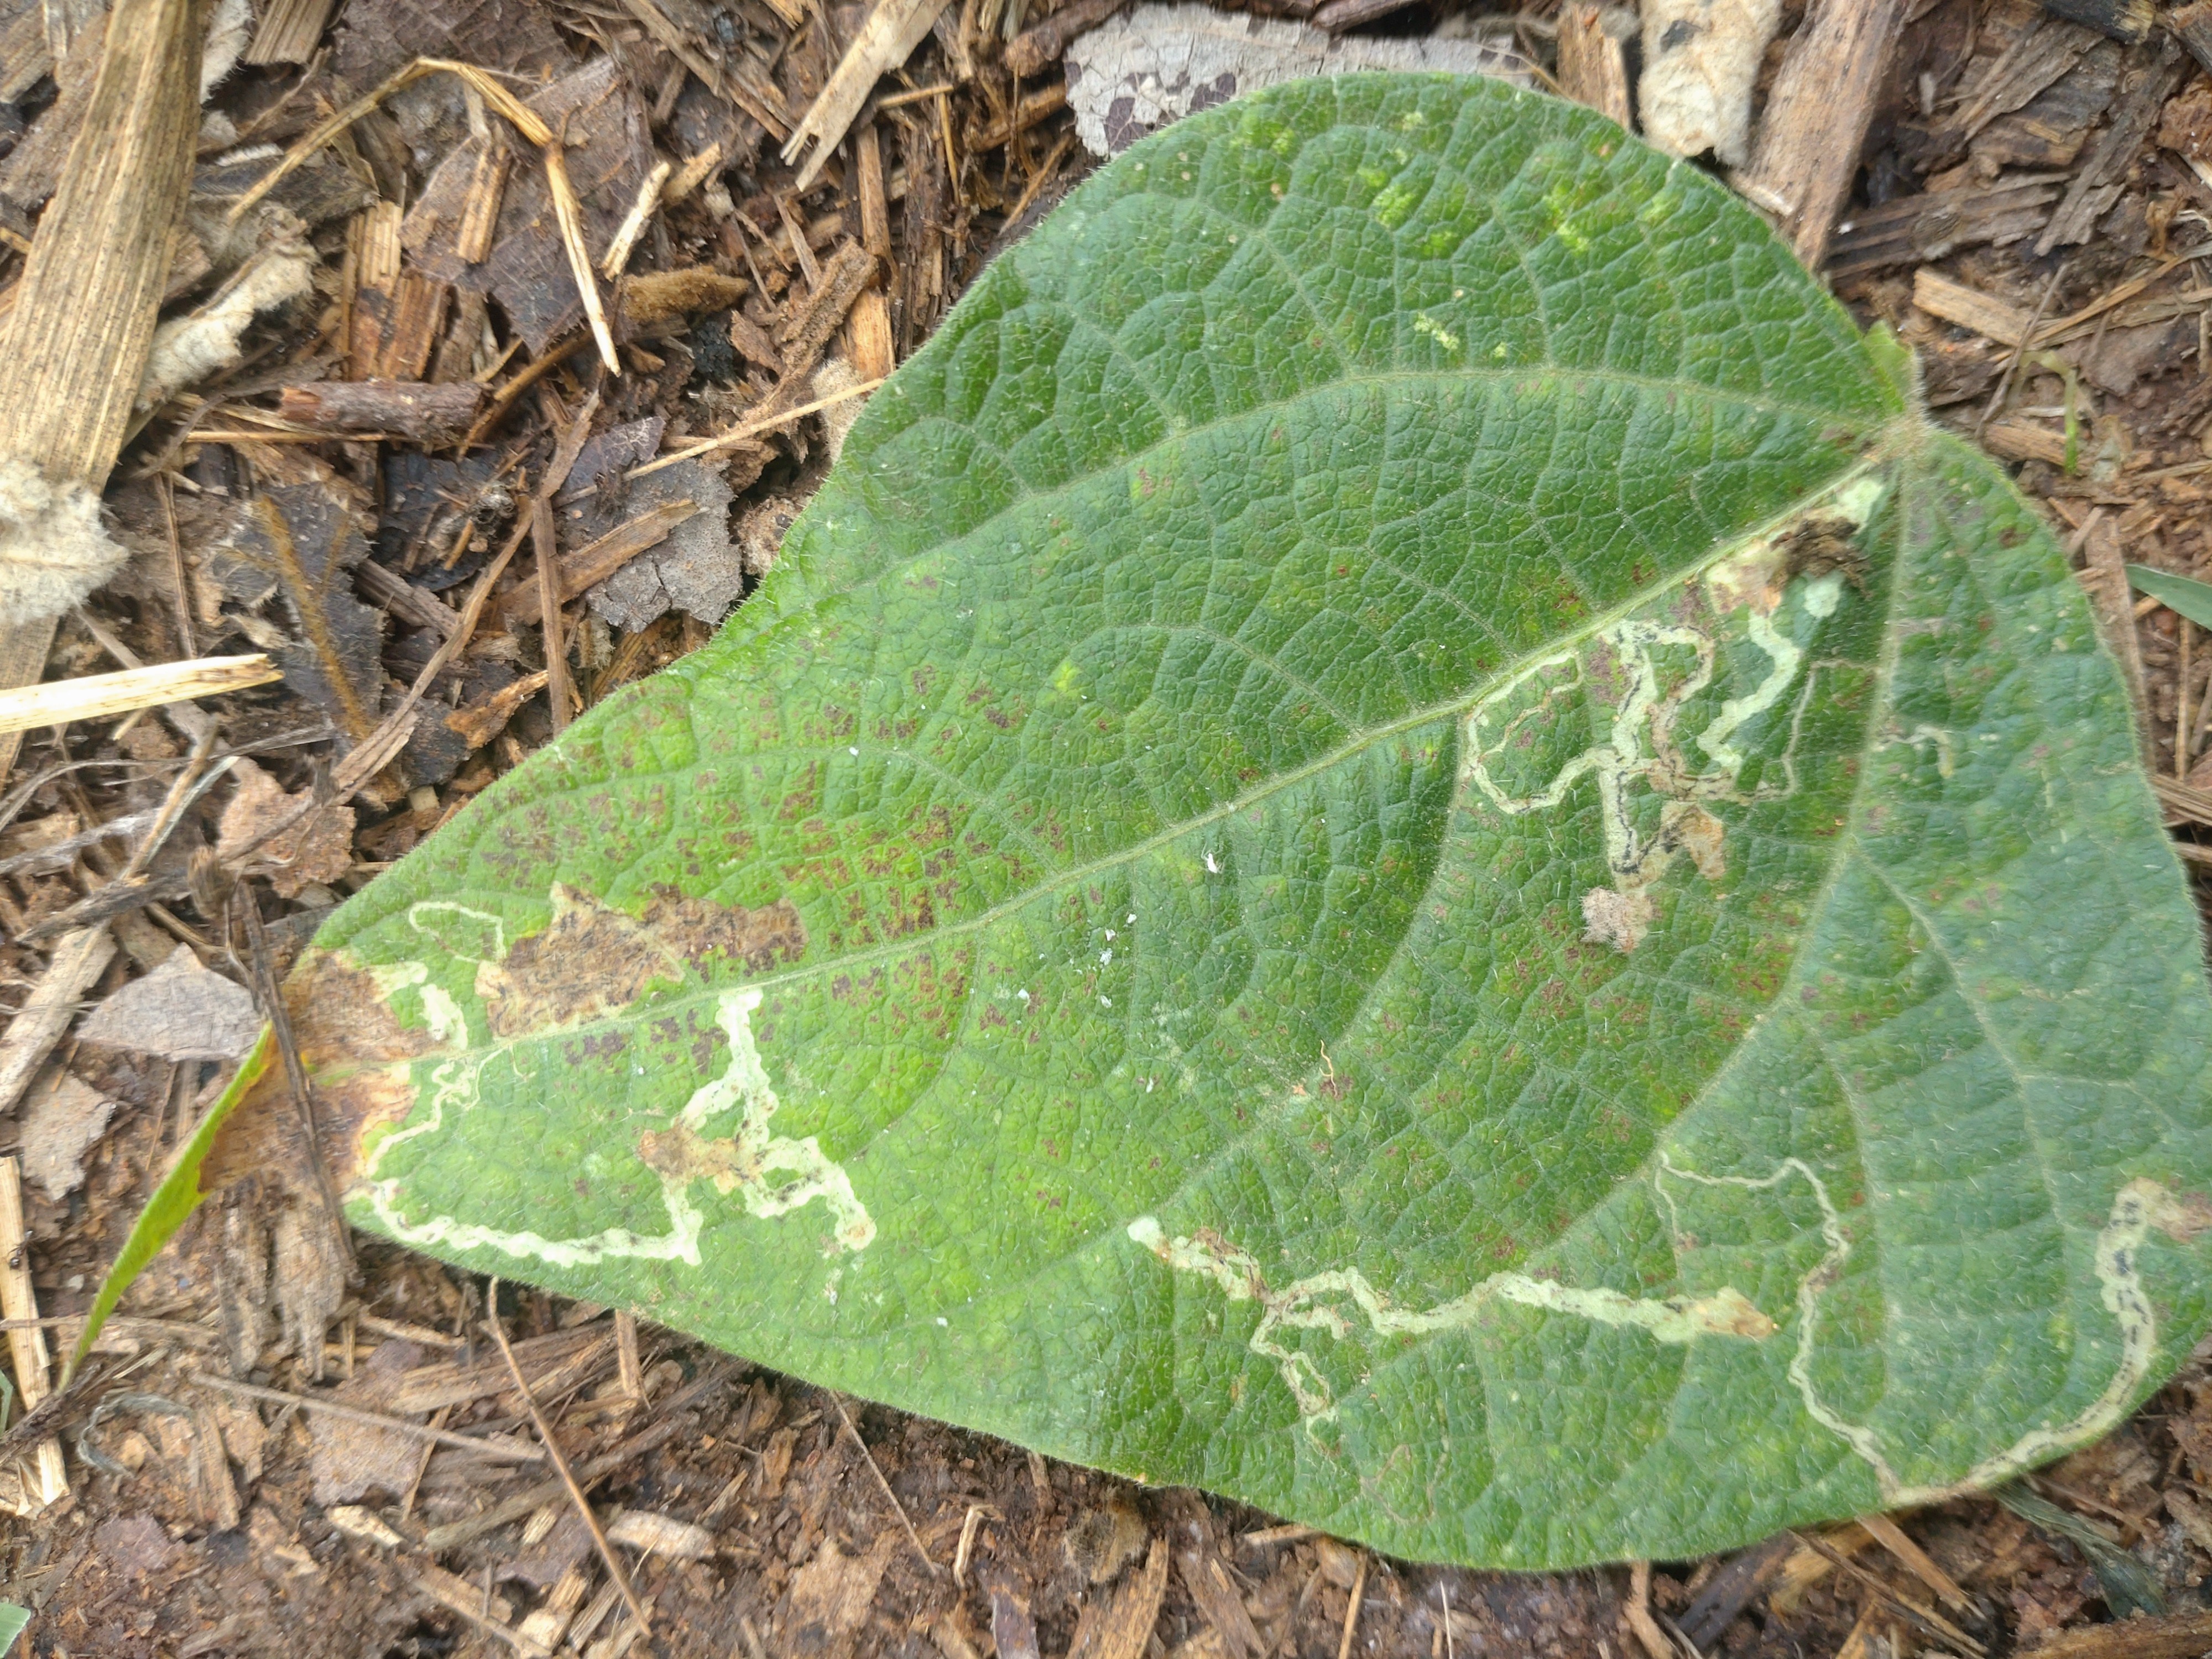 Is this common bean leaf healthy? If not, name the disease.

anthracnose
